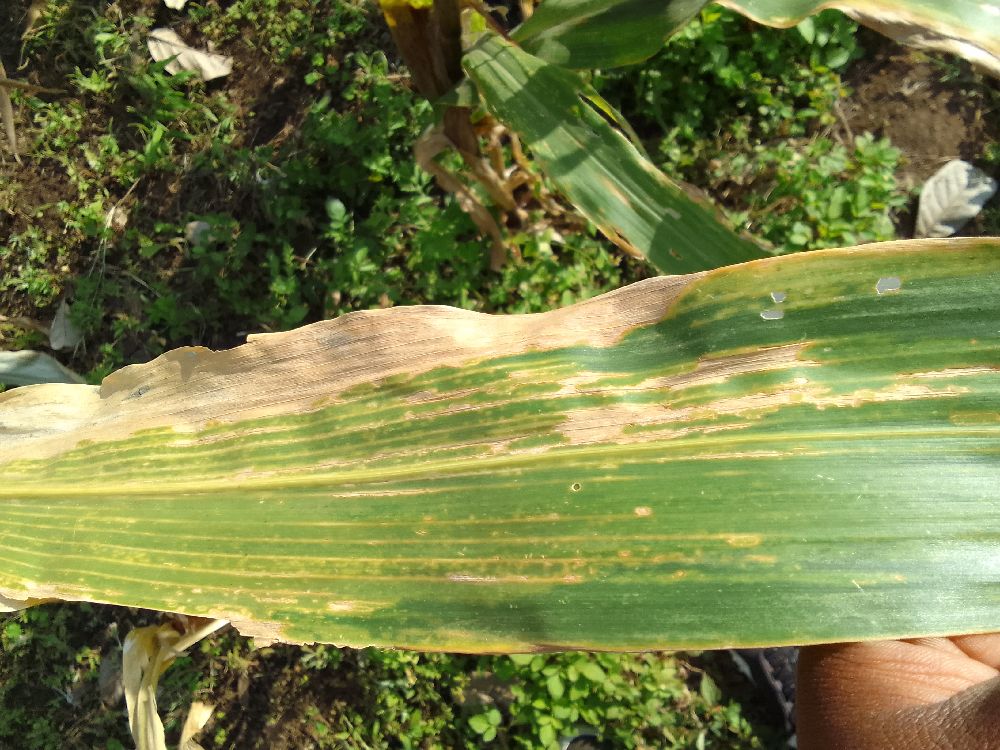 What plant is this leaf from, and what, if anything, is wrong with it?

maize, maize lethal necrosis
